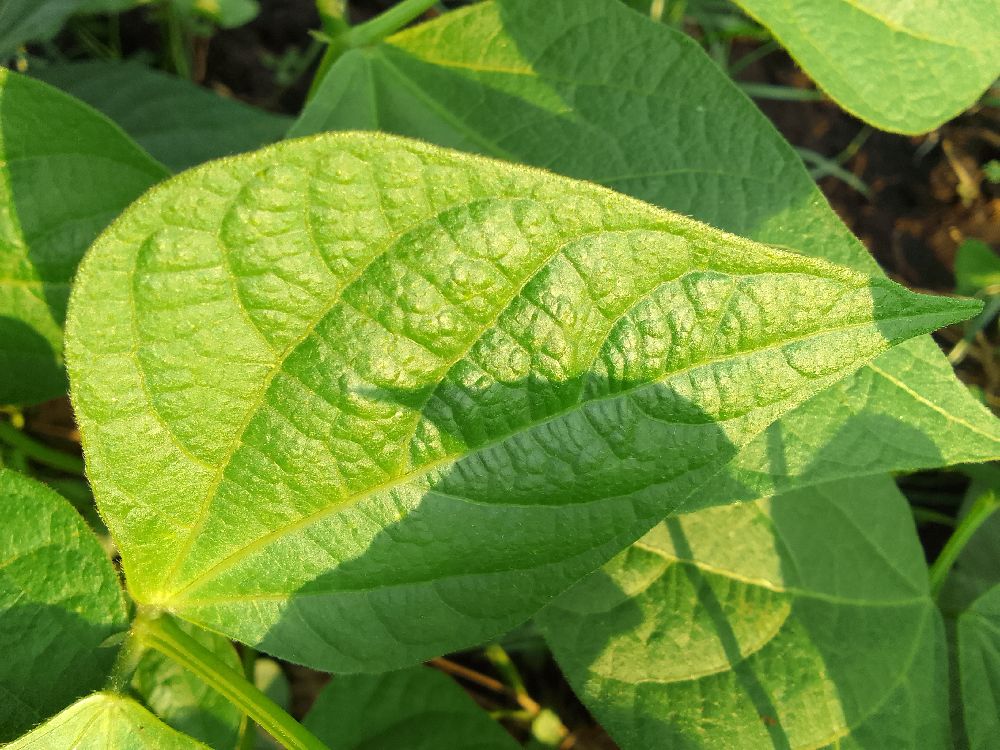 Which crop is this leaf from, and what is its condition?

common bean, healthy
